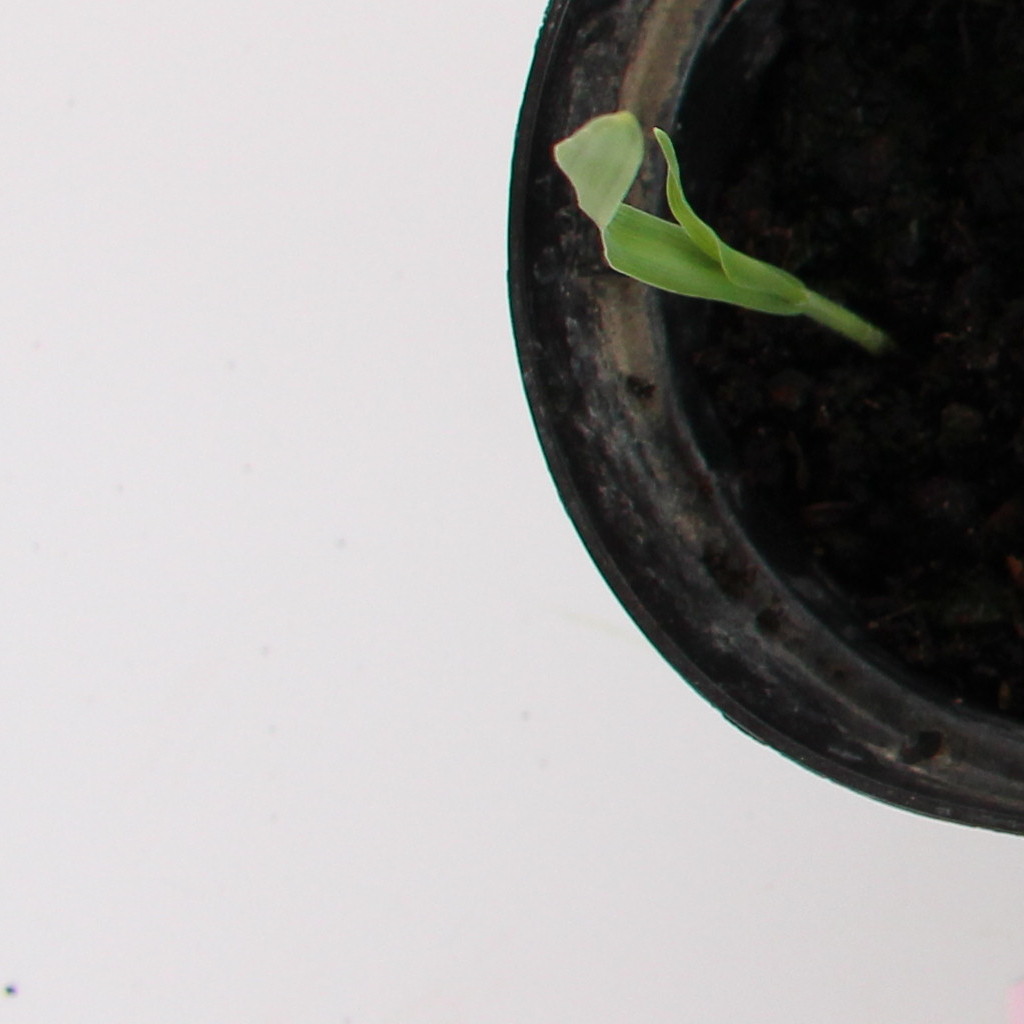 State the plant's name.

Avena sterilis
